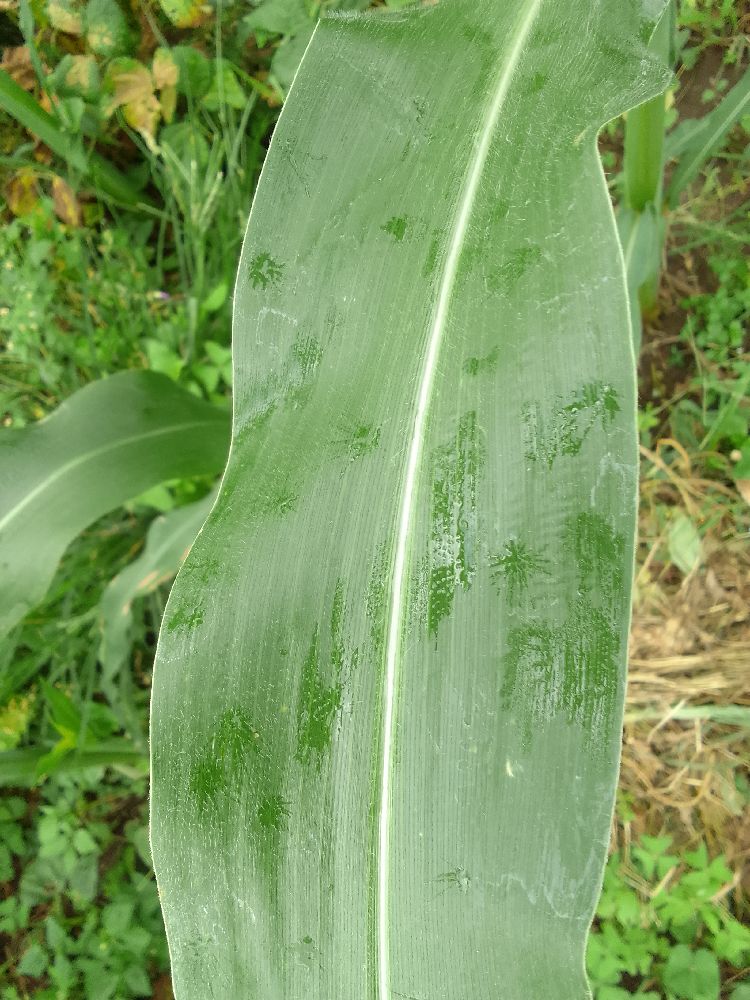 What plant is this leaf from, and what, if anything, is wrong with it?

maize, healthy
